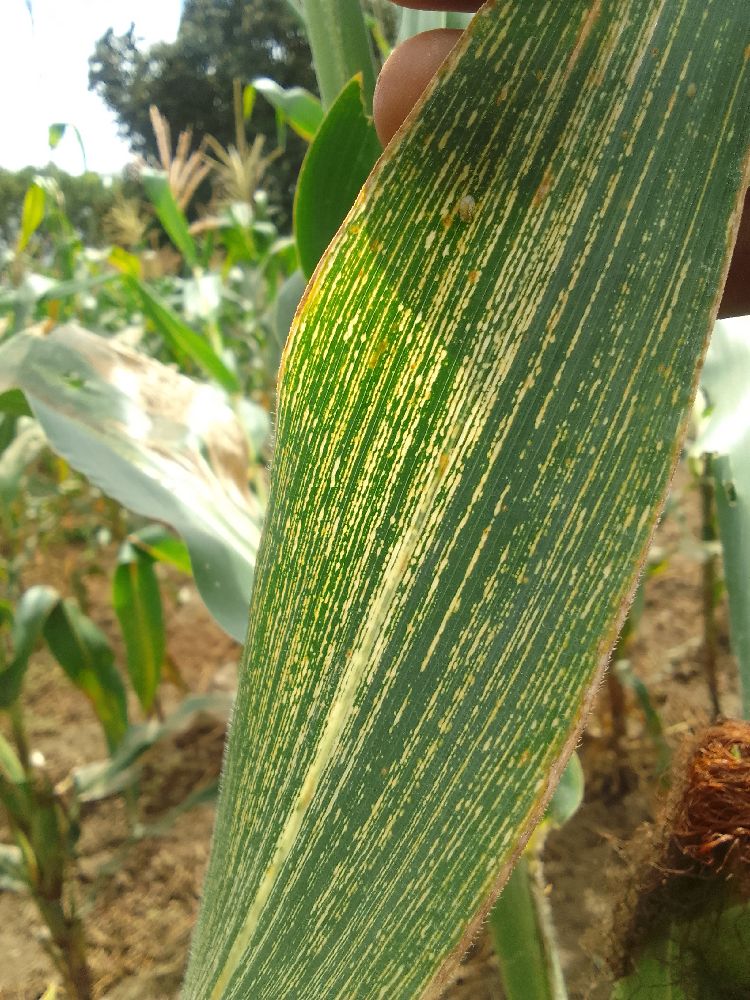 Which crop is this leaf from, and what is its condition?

maize, maize streak virus
